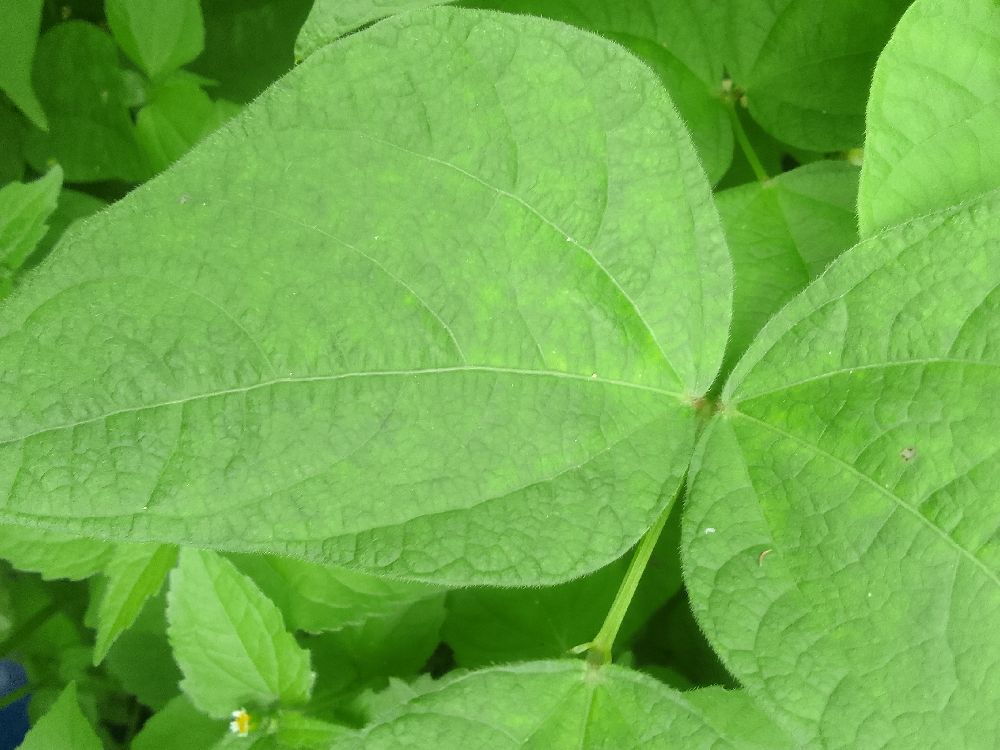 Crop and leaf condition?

common bean, healthy
